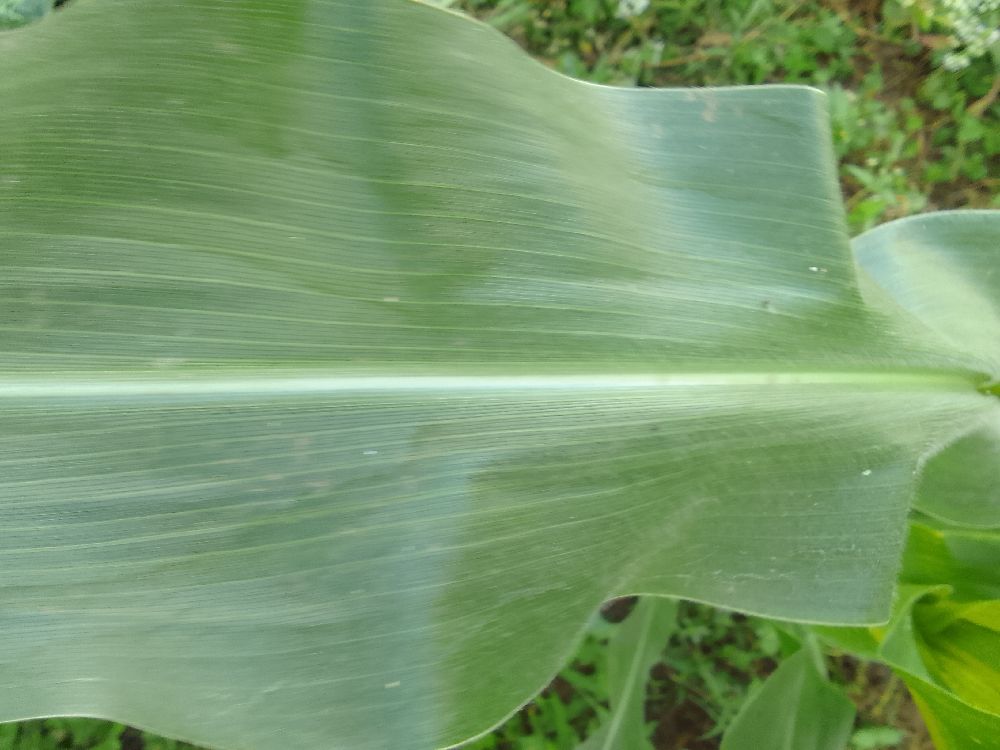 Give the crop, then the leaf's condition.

maize, healthy
